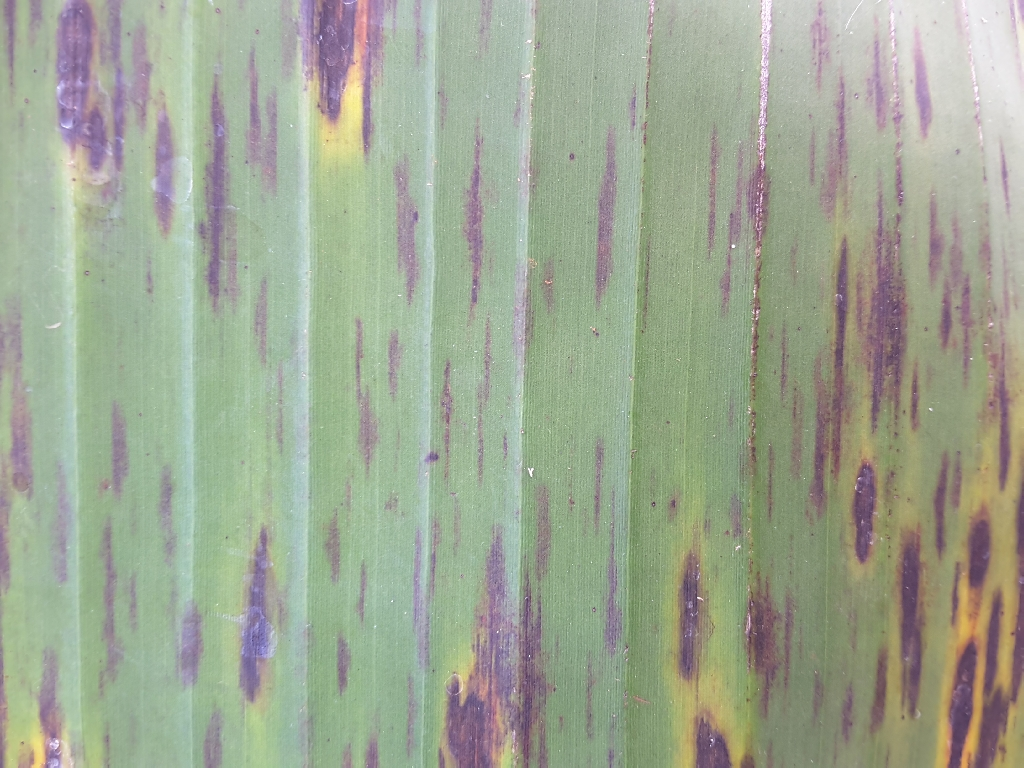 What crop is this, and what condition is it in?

banana, black sigatoka
